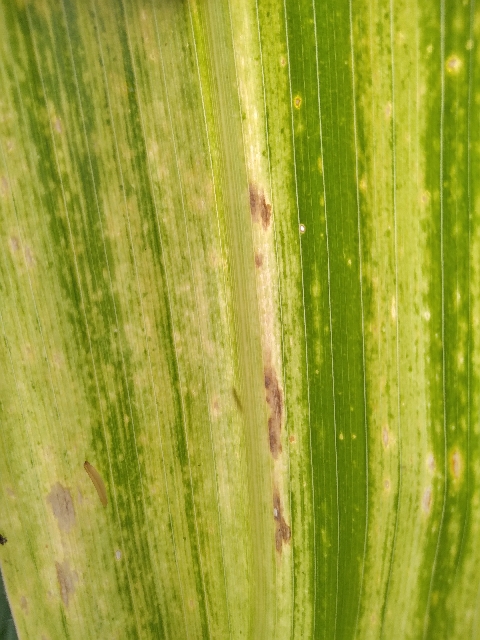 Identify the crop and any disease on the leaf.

maize, maize lethal necrosis
